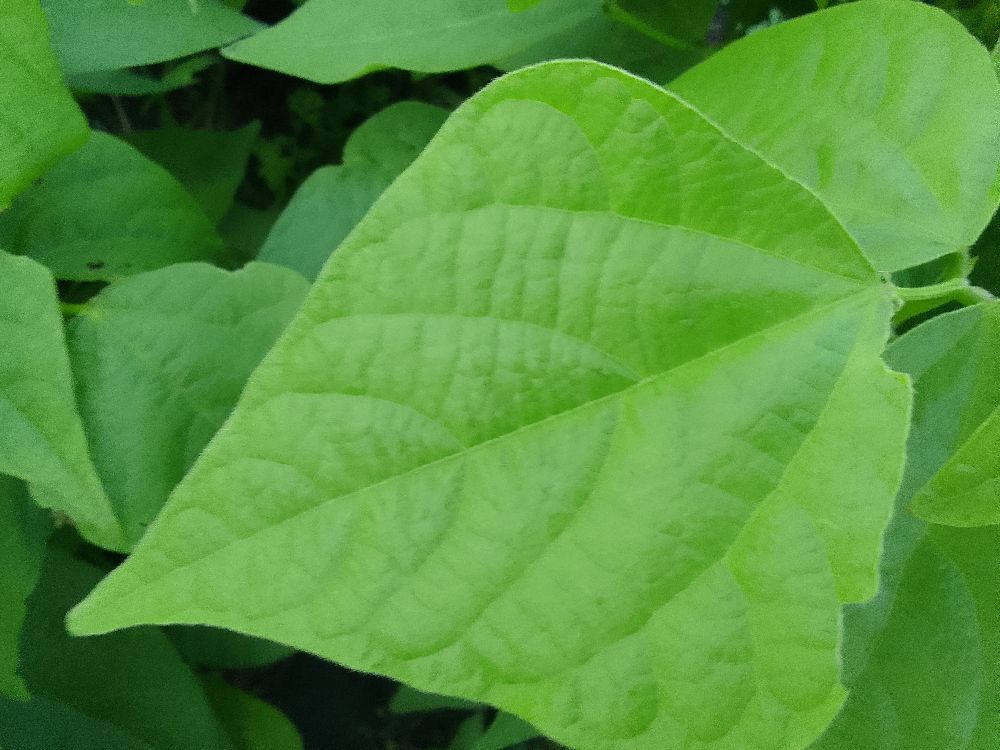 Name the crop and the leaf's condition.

common bean, healthy
